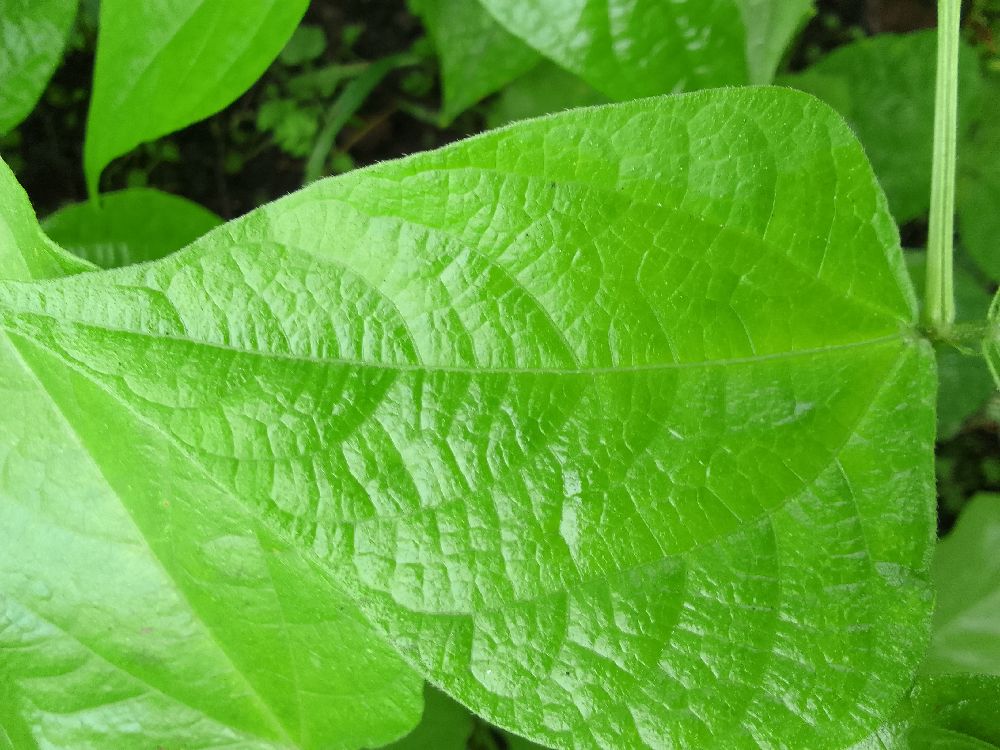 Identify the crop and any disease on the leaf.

common bean, healthy
